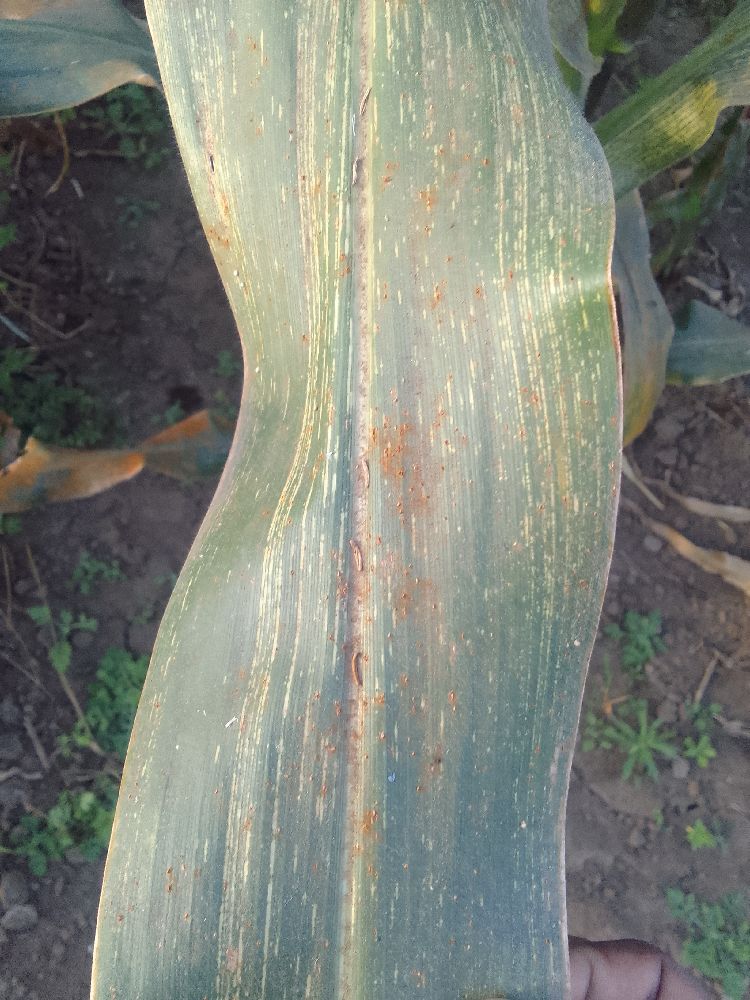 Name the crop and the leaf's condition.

maize, maize streak virus
